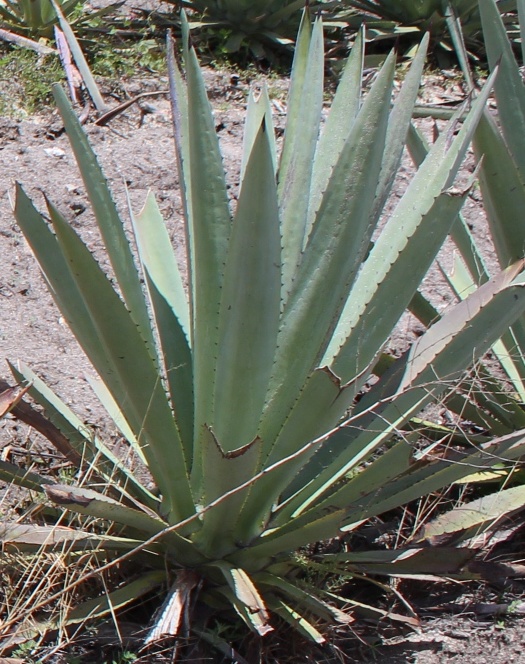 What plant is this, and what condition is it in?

agave, yellow
